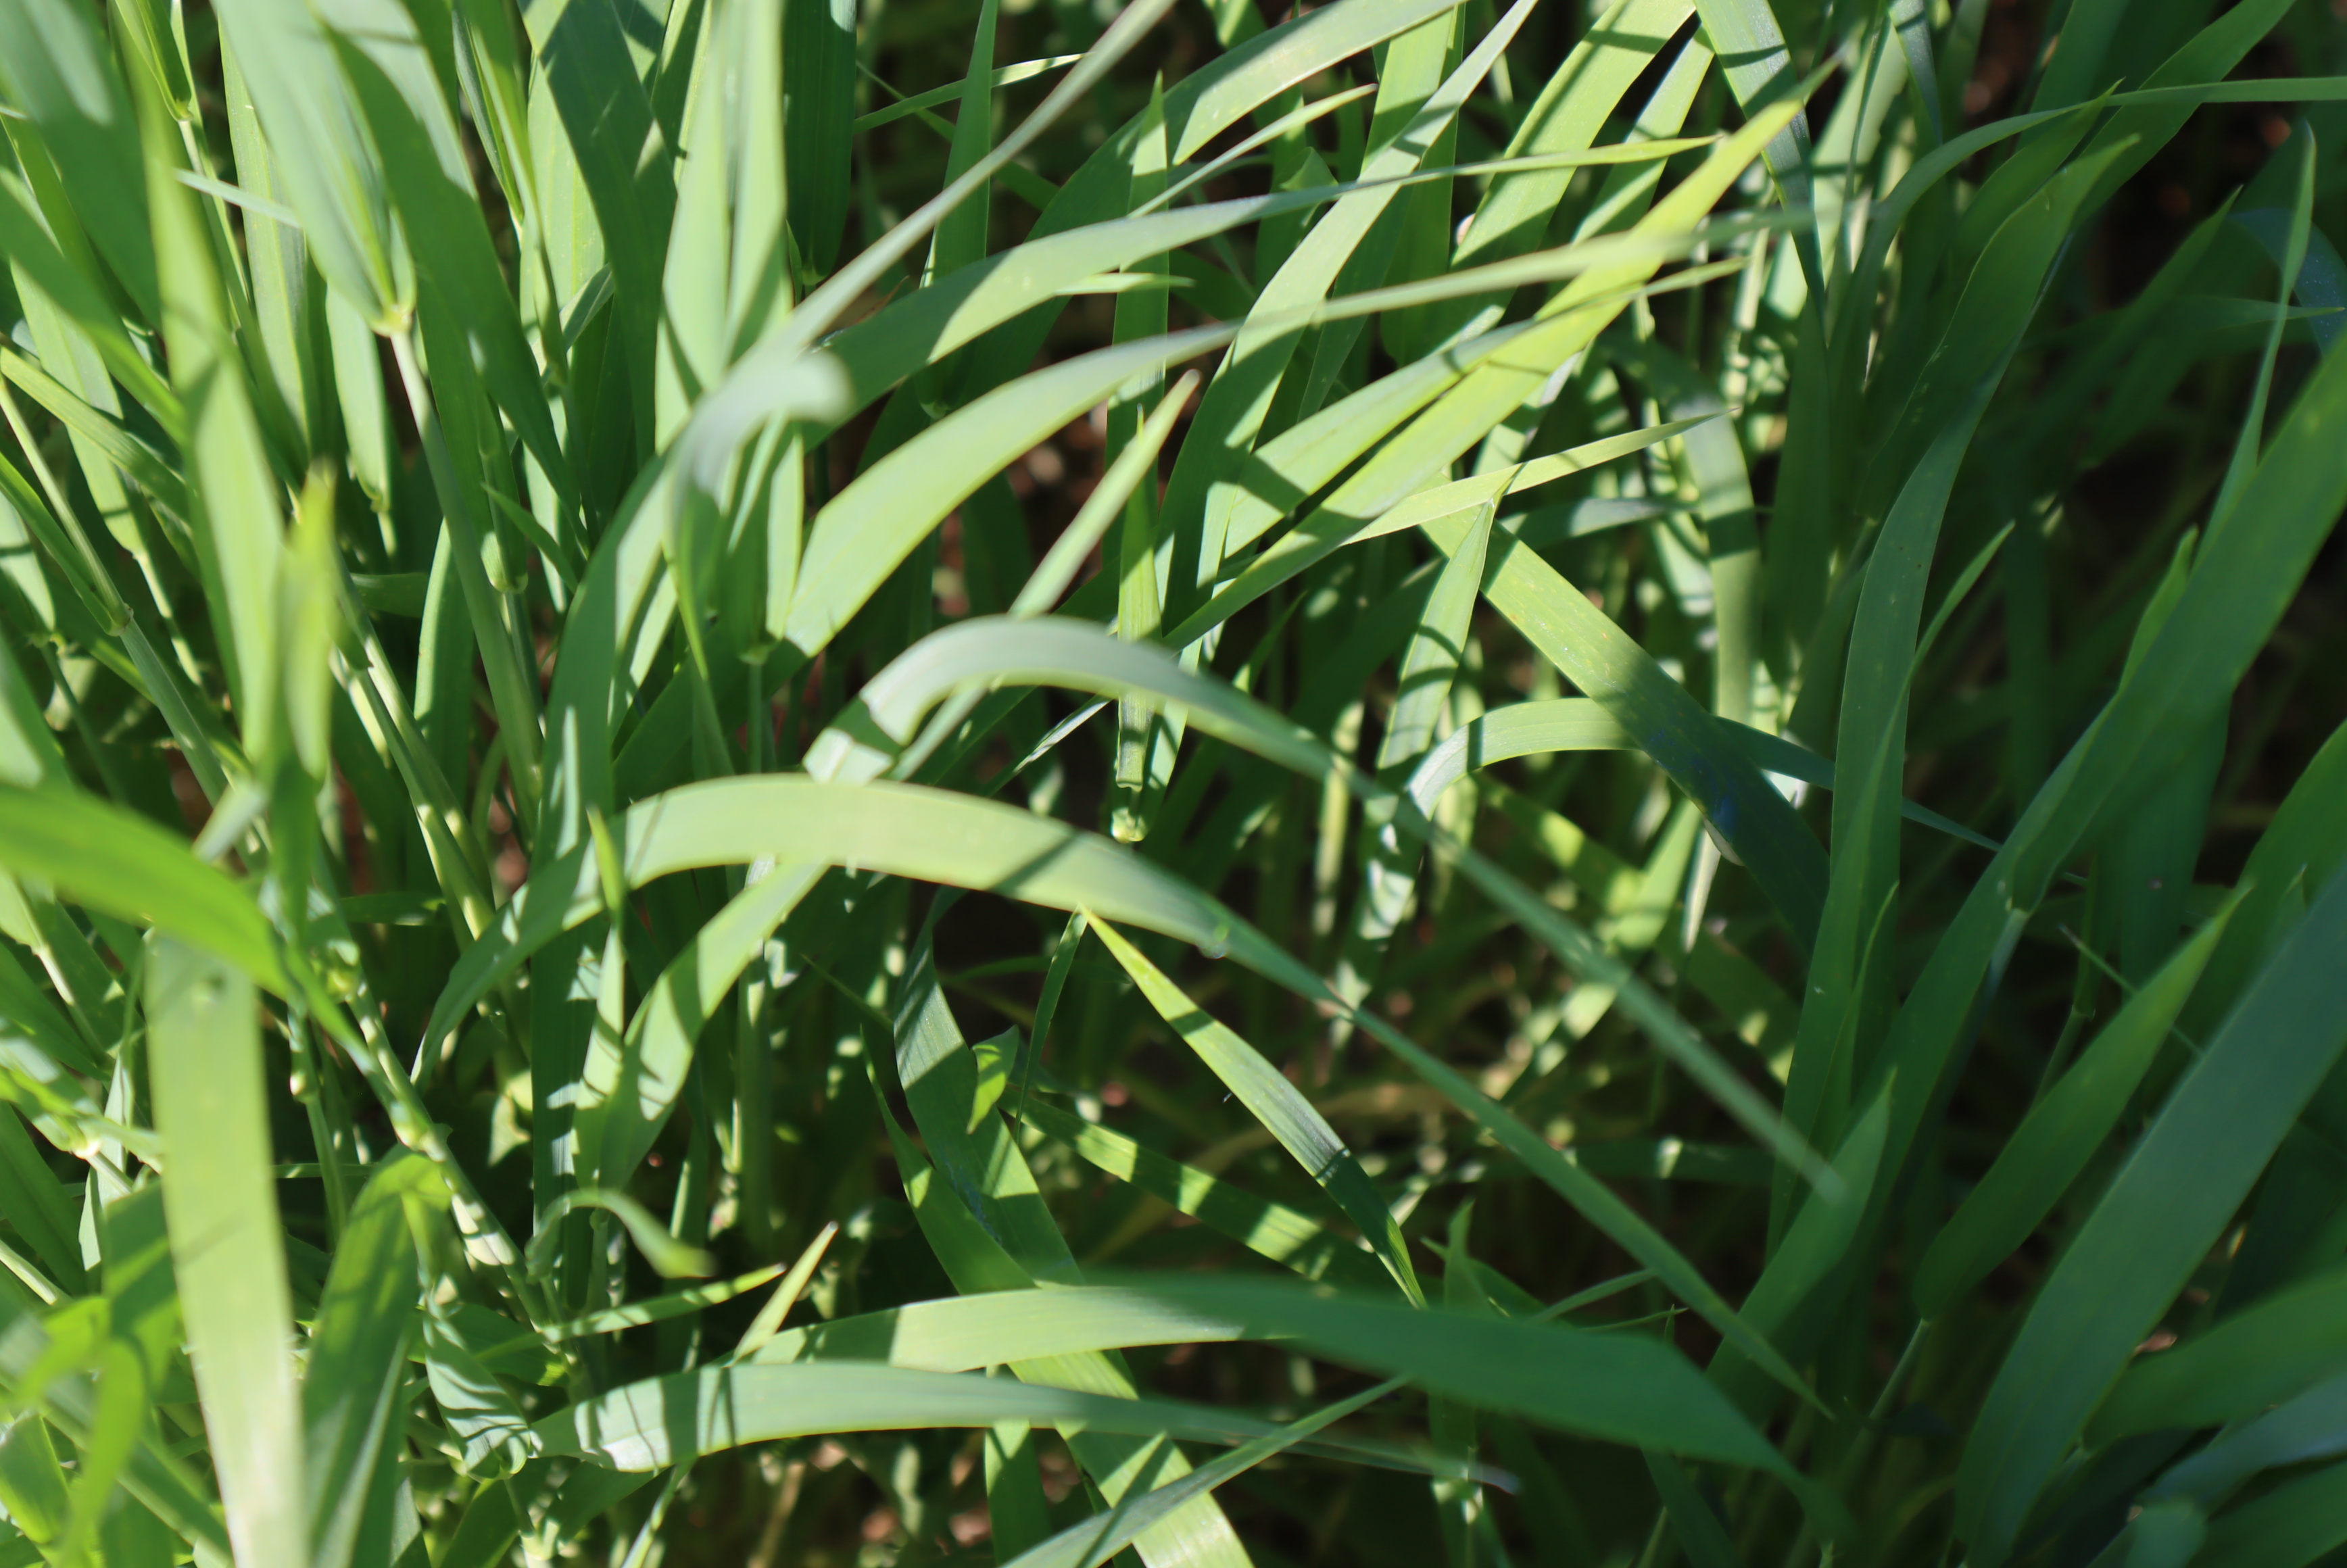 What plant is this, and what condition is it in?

emmer, healthy
